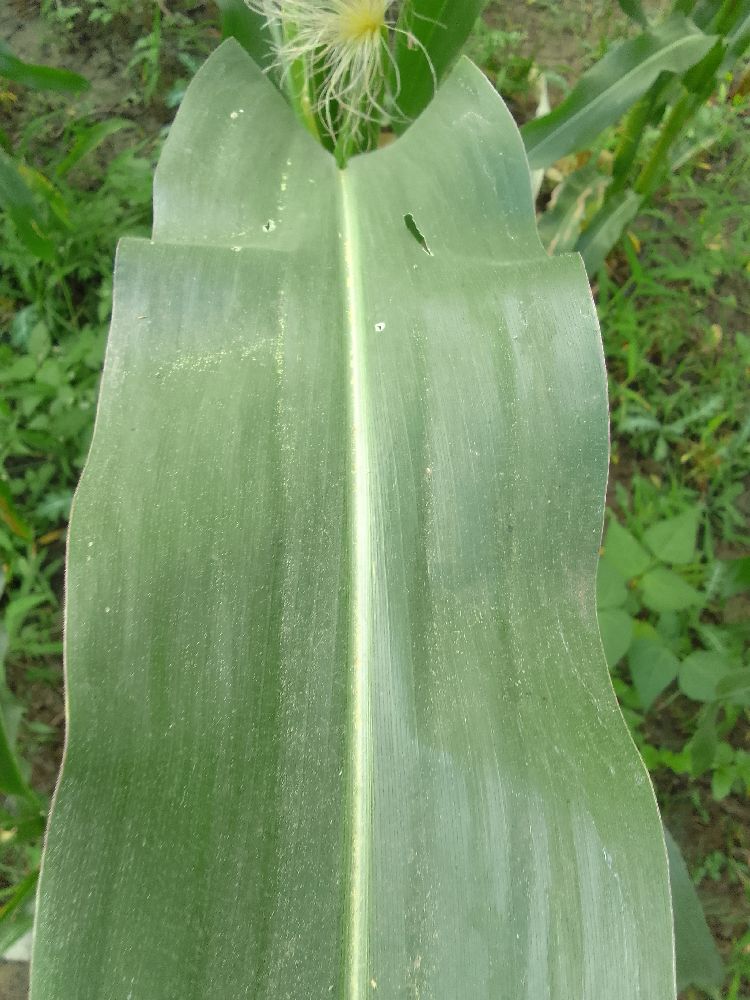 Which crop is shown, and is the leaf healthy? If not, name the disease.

maize, healthy
